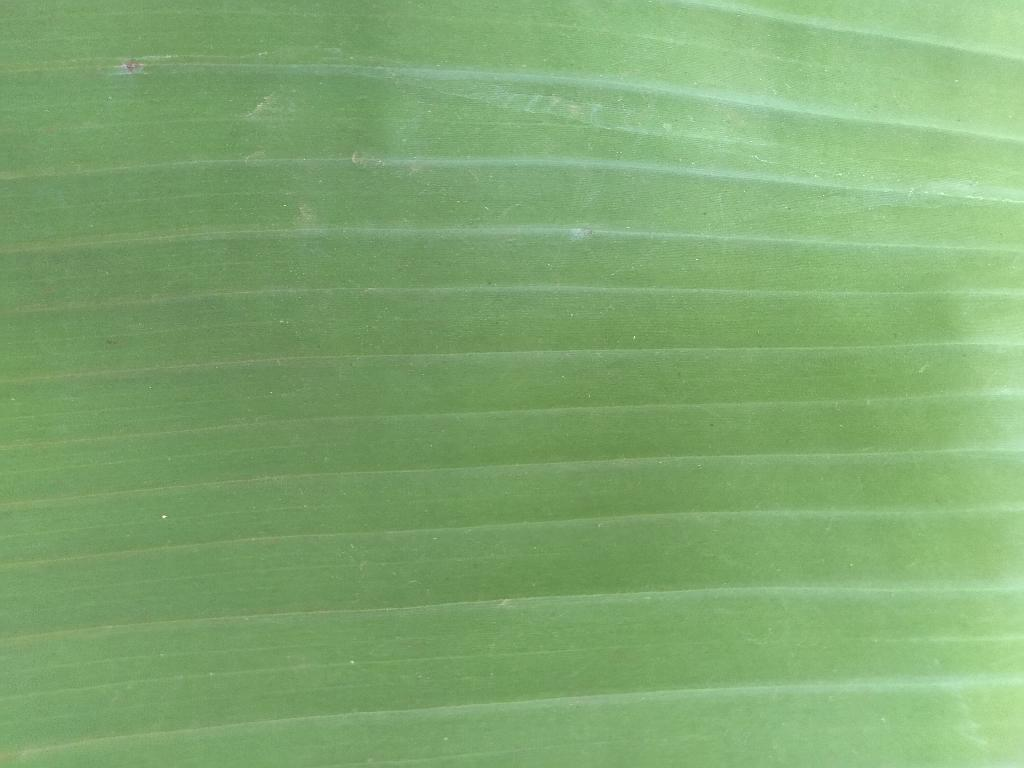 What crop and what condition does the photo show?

banana, healthy
